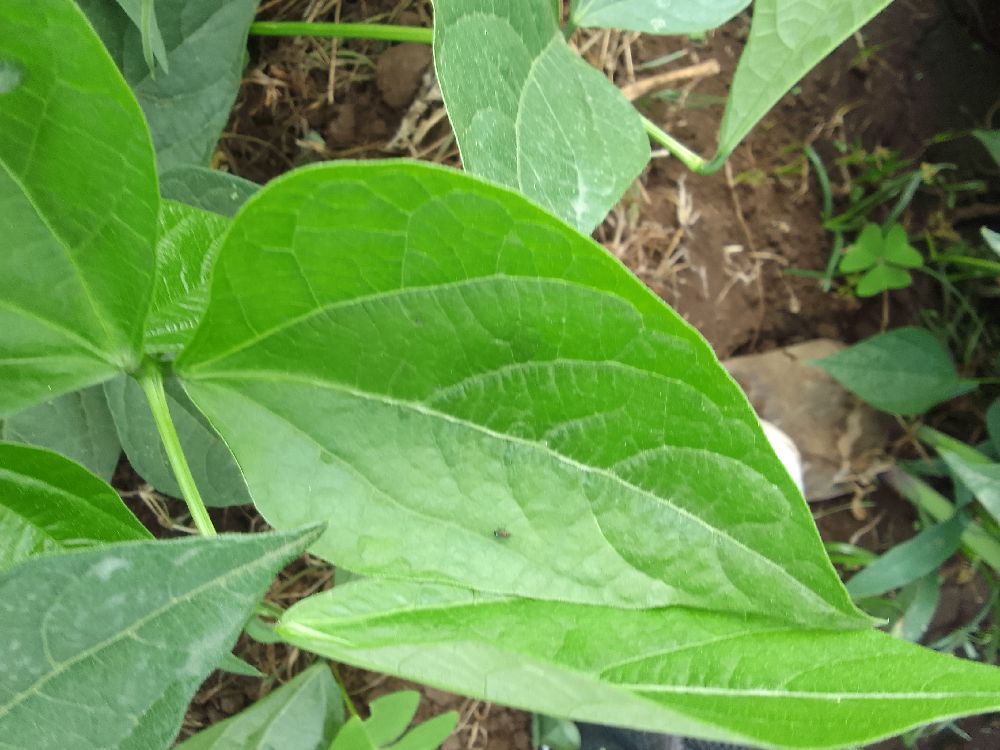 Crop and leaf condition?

common bean, healthy
